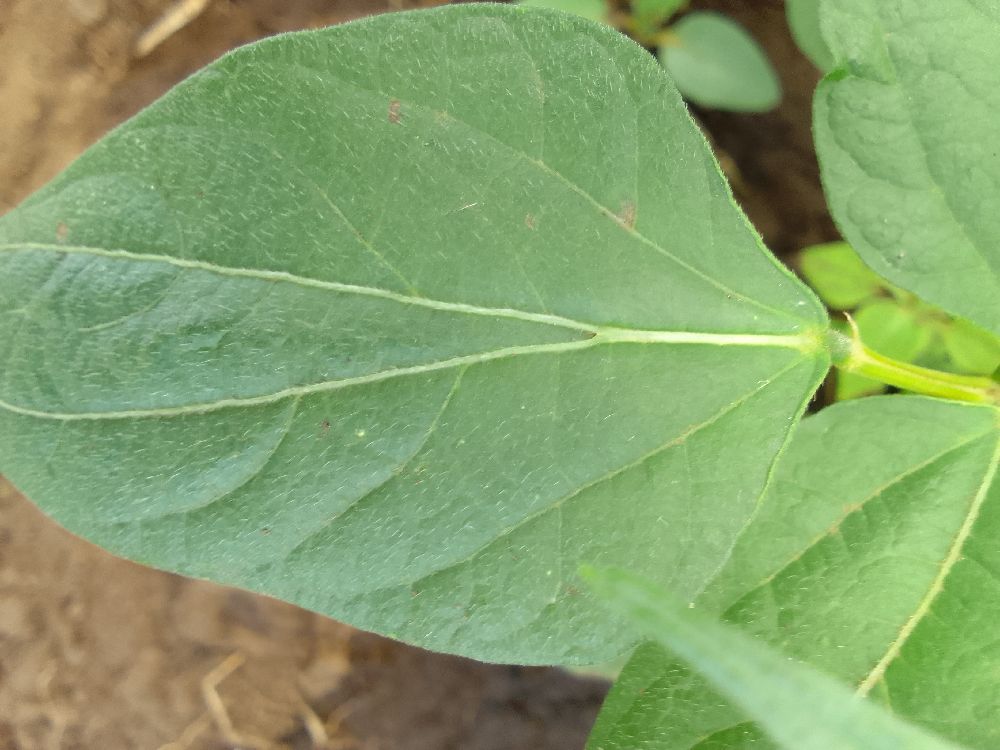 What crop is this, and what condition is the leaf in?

common bean, healthy
